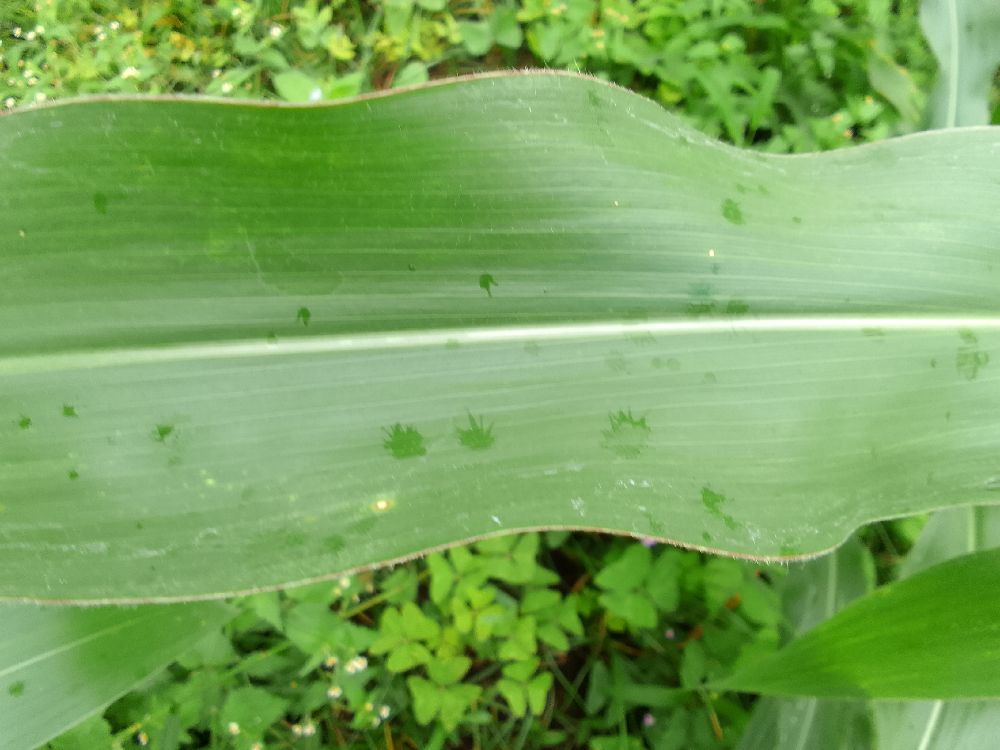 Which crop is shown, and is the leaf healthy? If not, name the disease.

maize, healthy
